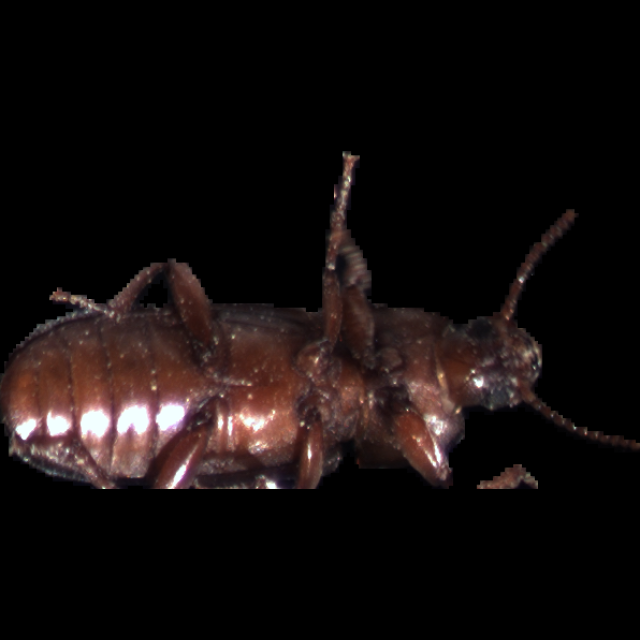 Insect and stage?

mealworm beetle
